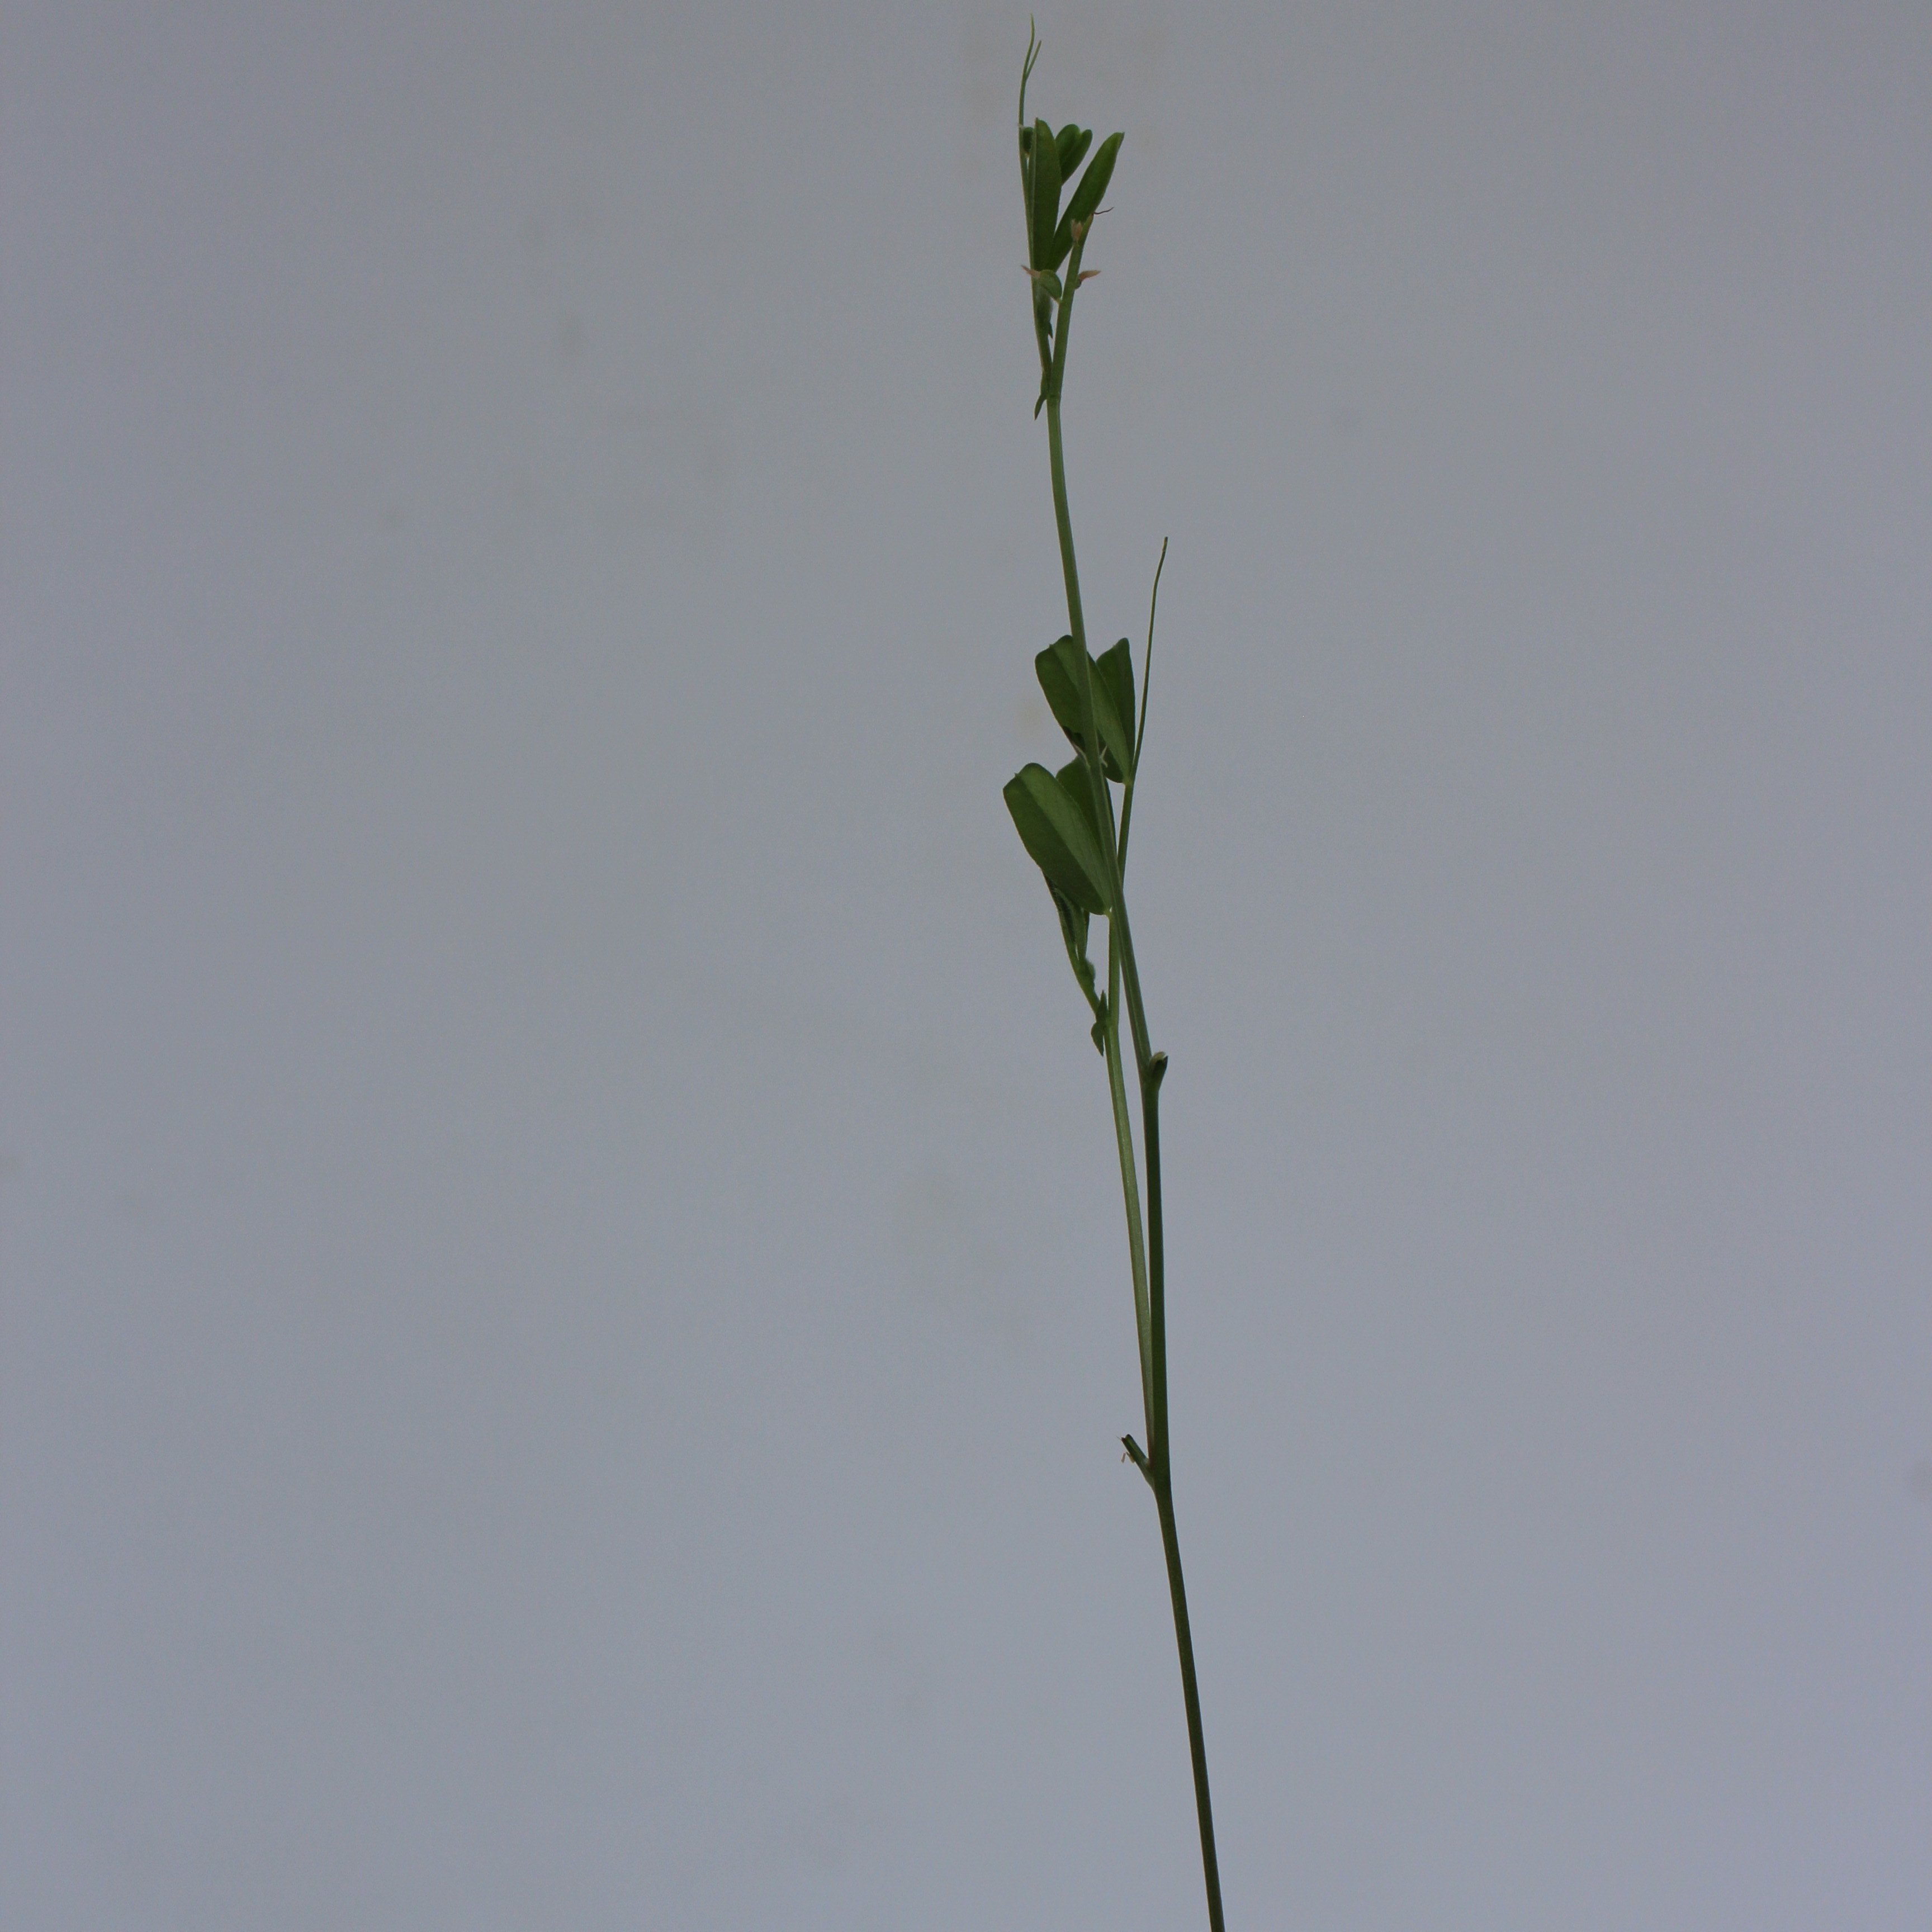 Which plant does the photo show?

Vicia sativa
